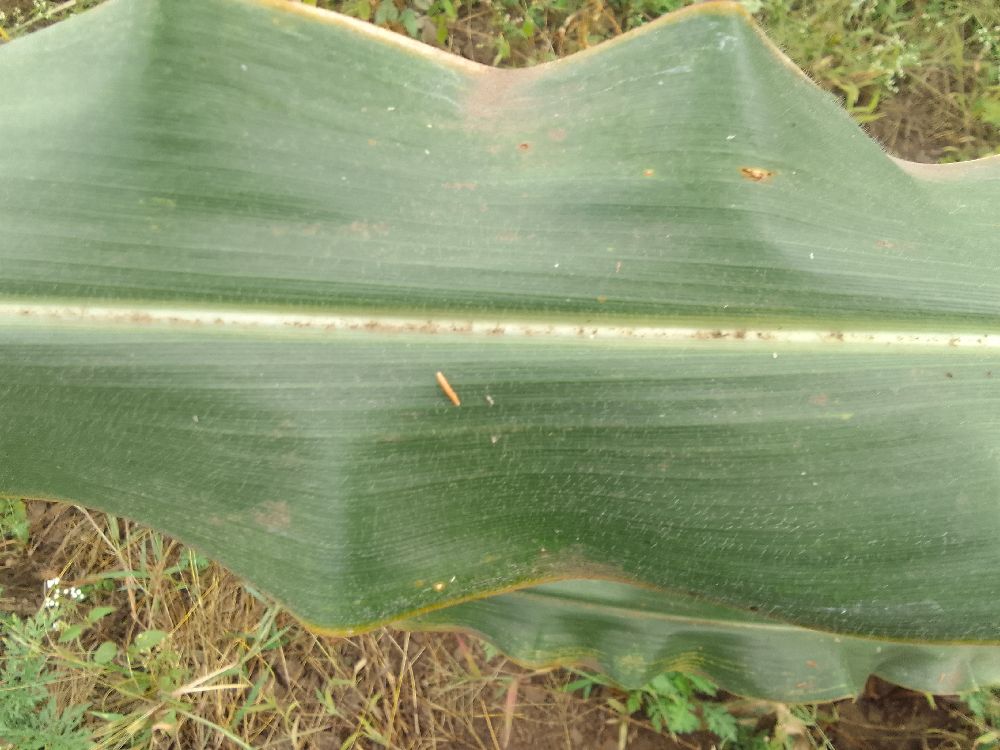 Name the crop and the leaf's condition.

maize, healthy
